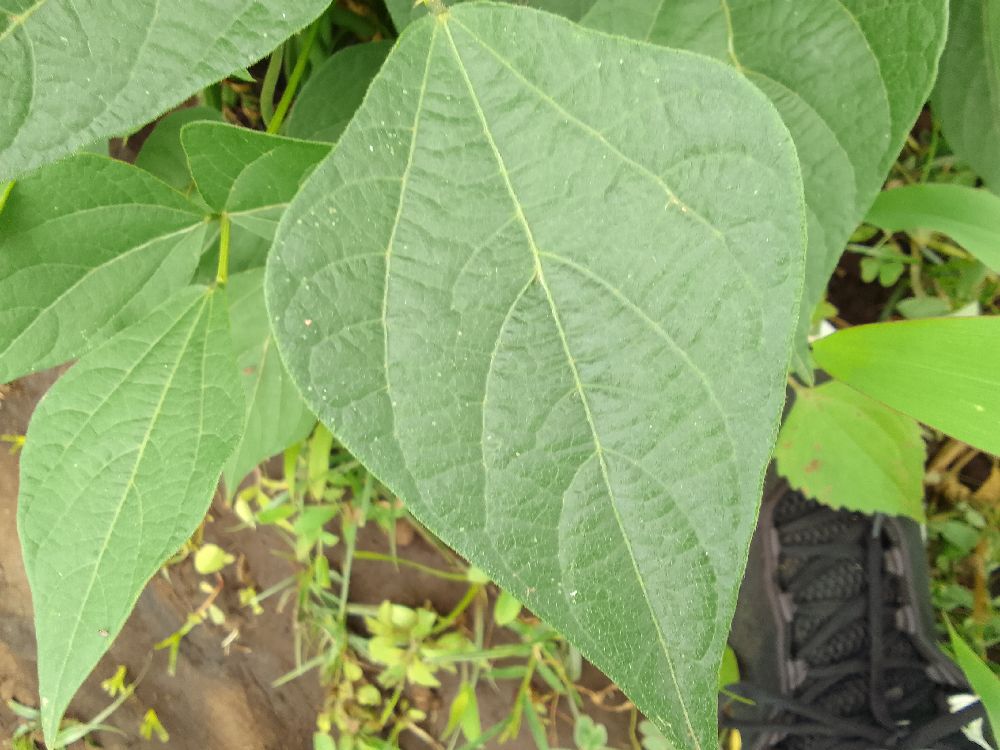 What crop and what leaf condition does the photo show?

common bean, healthy
